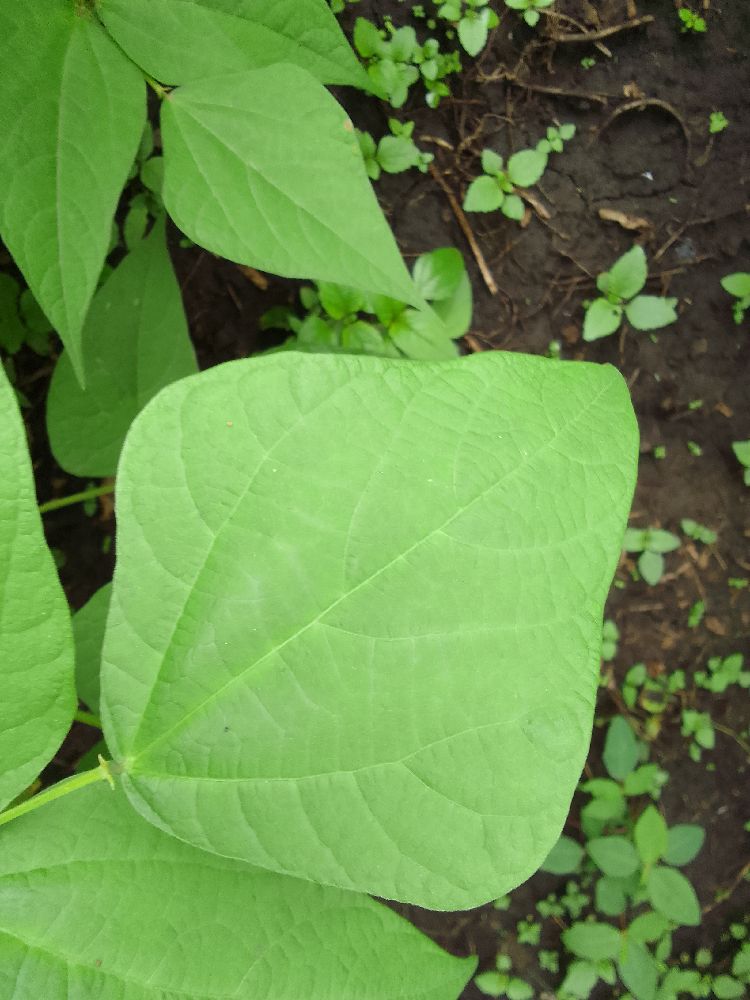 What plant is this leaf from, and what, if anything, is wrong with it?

common bean, healthy
